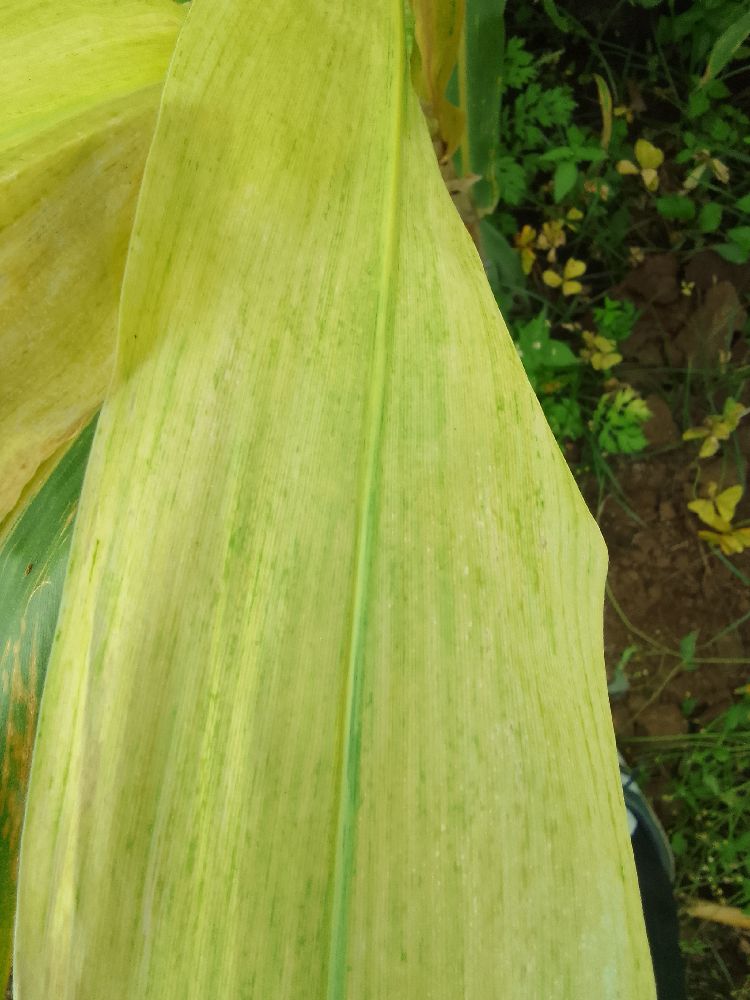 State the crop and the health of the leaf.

maize, maize lethal necrosis
